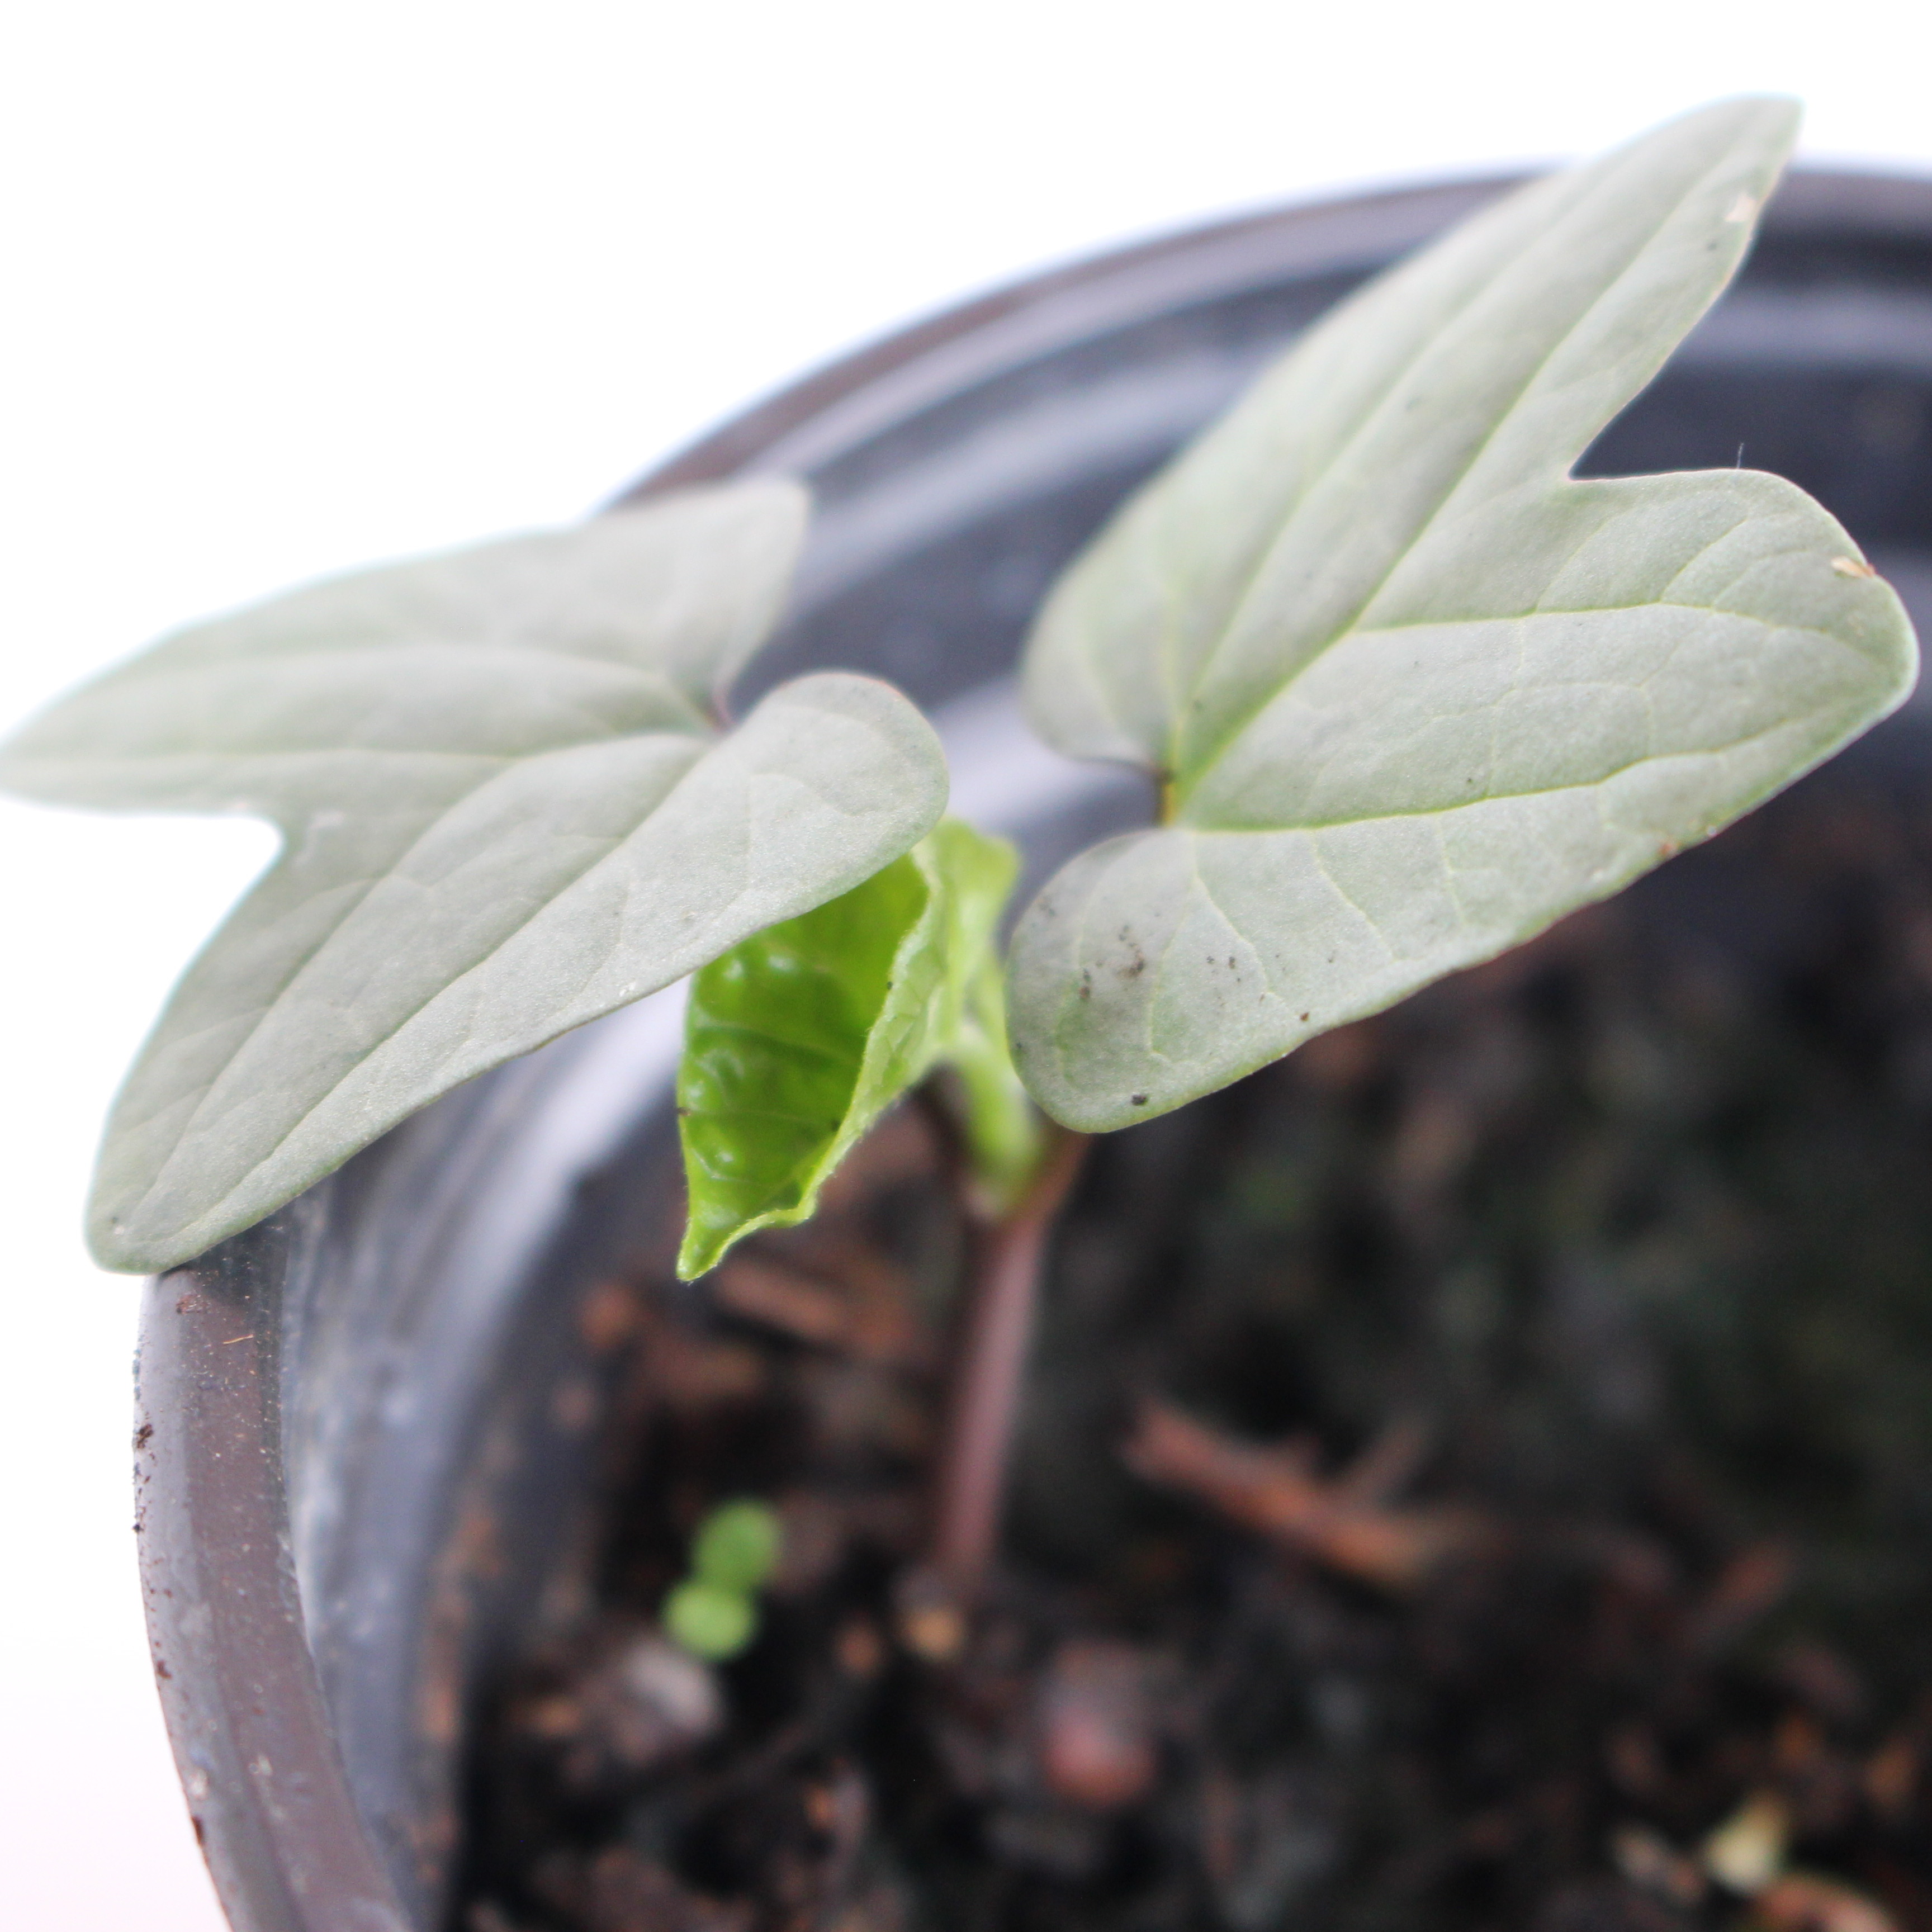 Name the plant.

Convolvulus arvensis
